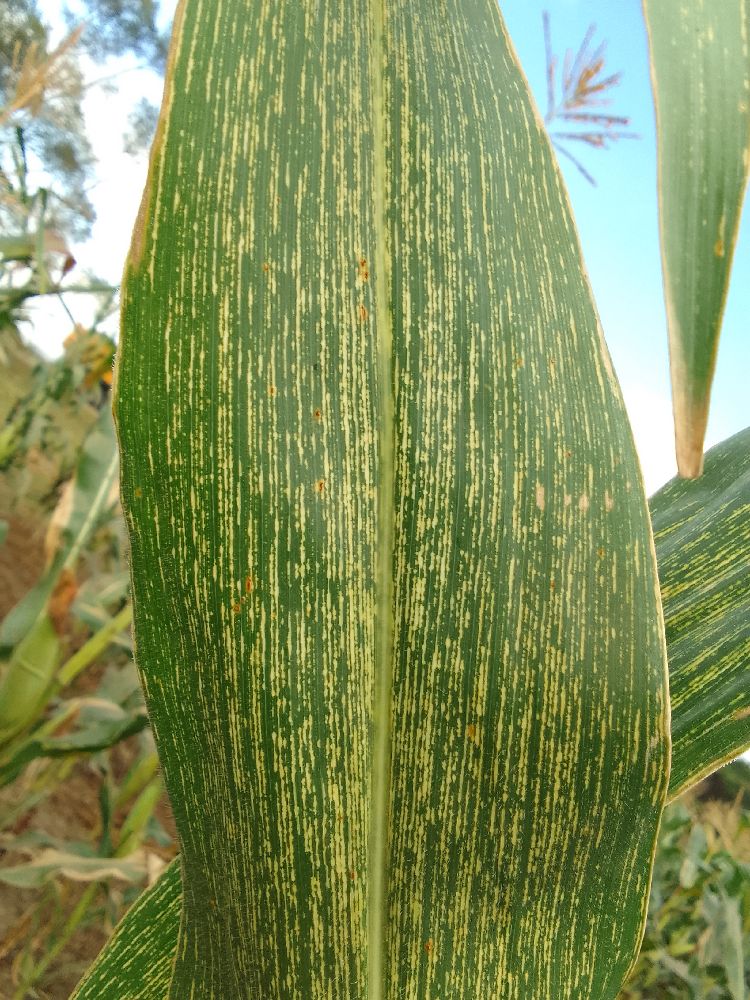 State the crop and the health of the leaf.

maize, maize streak virus
